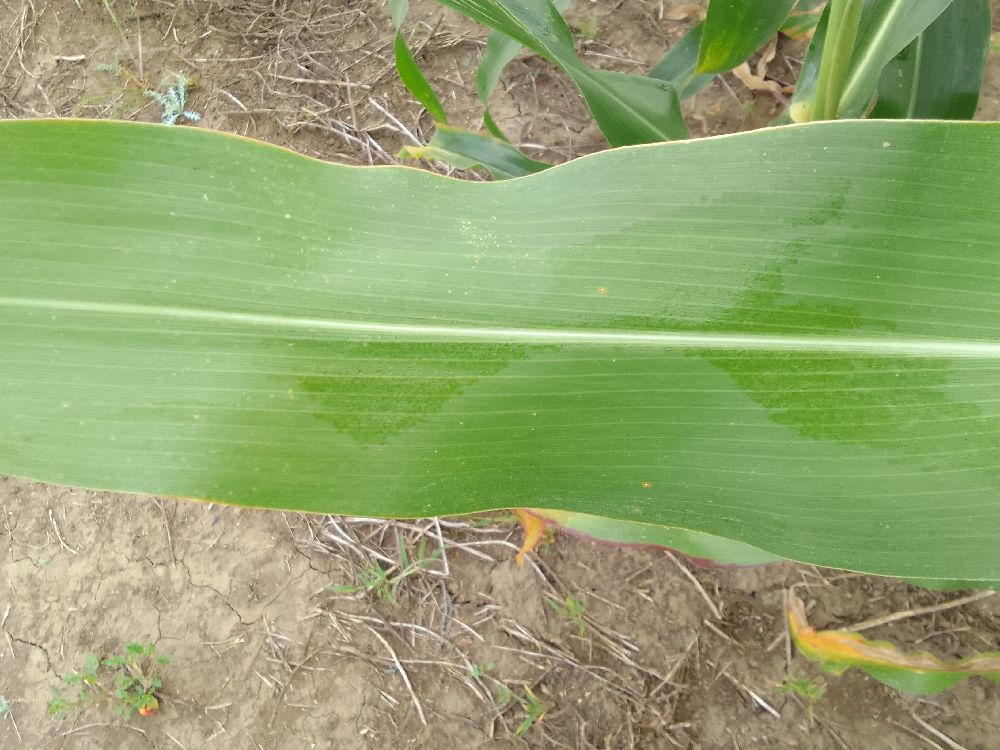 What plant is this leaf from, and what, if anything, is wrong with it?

maize, healthy
